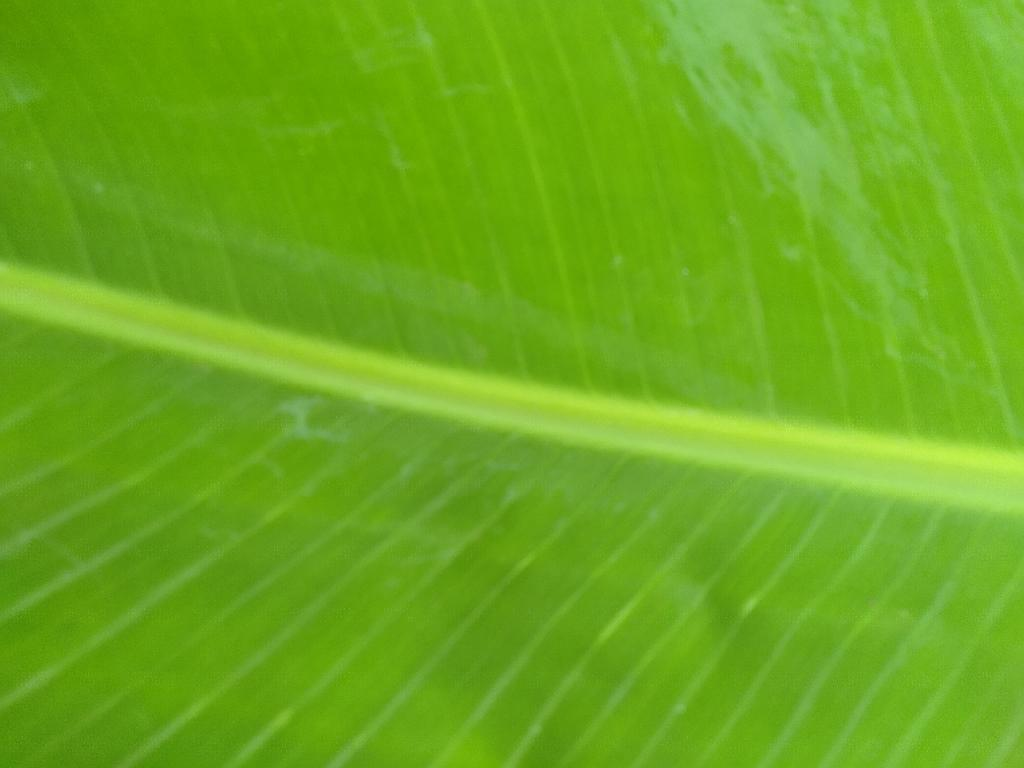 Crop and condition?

banana, healthy
